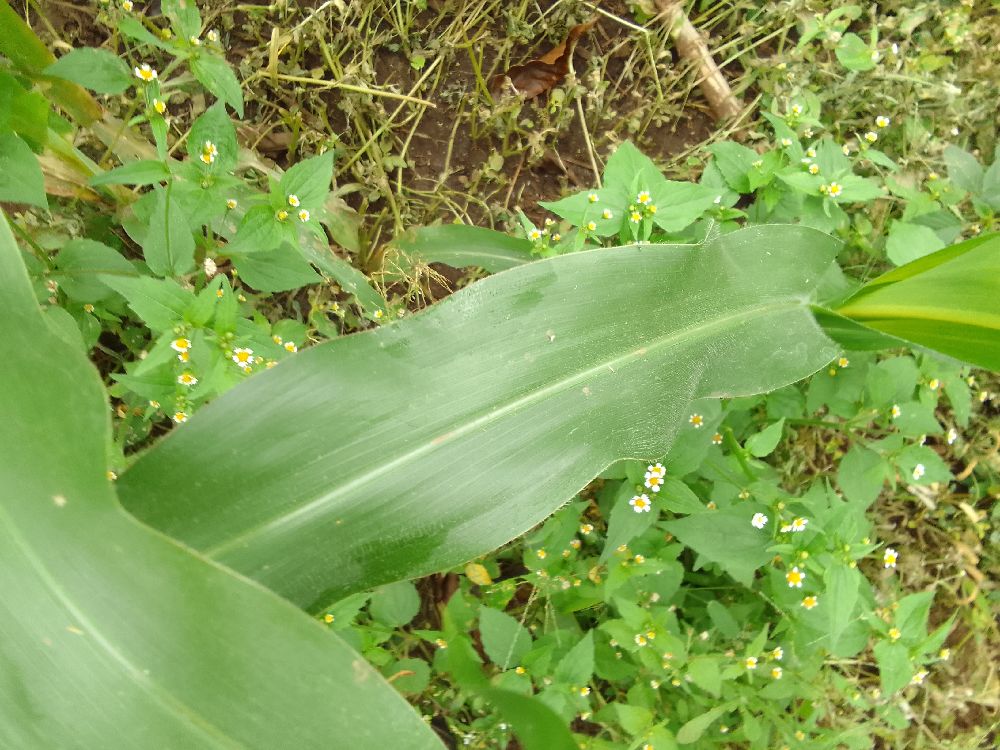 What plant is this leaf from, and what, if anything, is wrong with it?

maize, healthy
